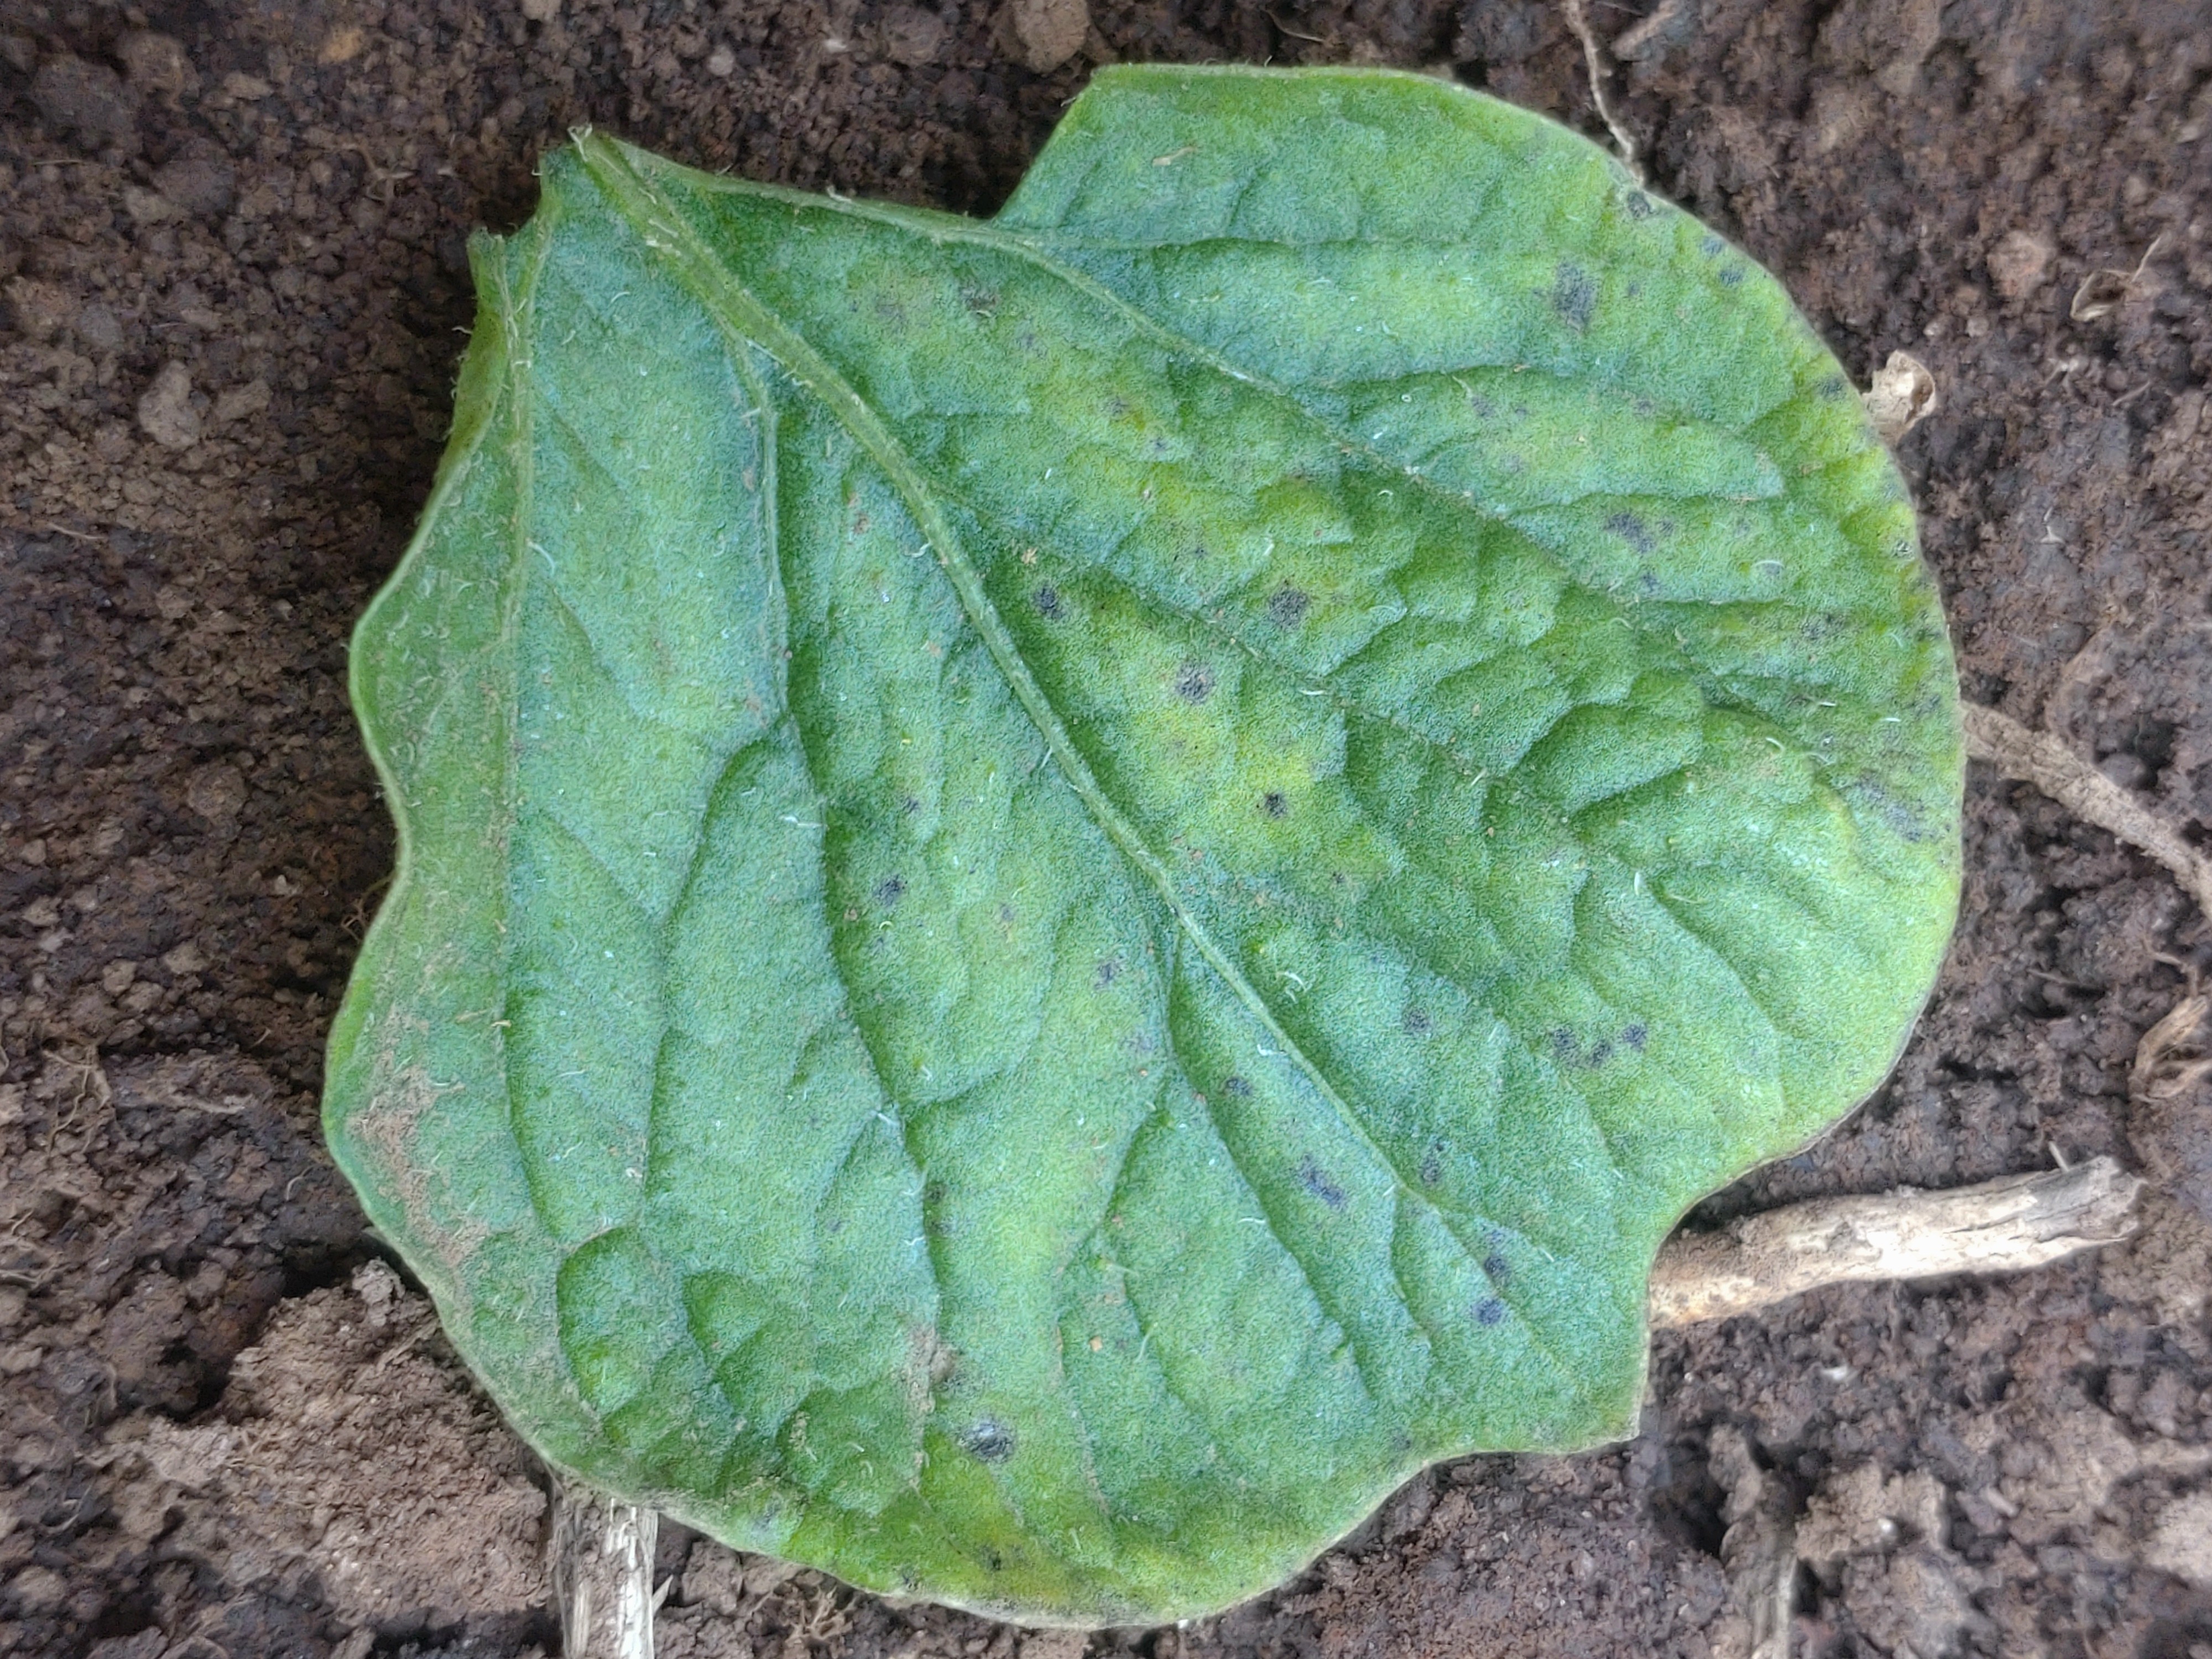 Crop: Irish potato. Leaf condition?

late blight
